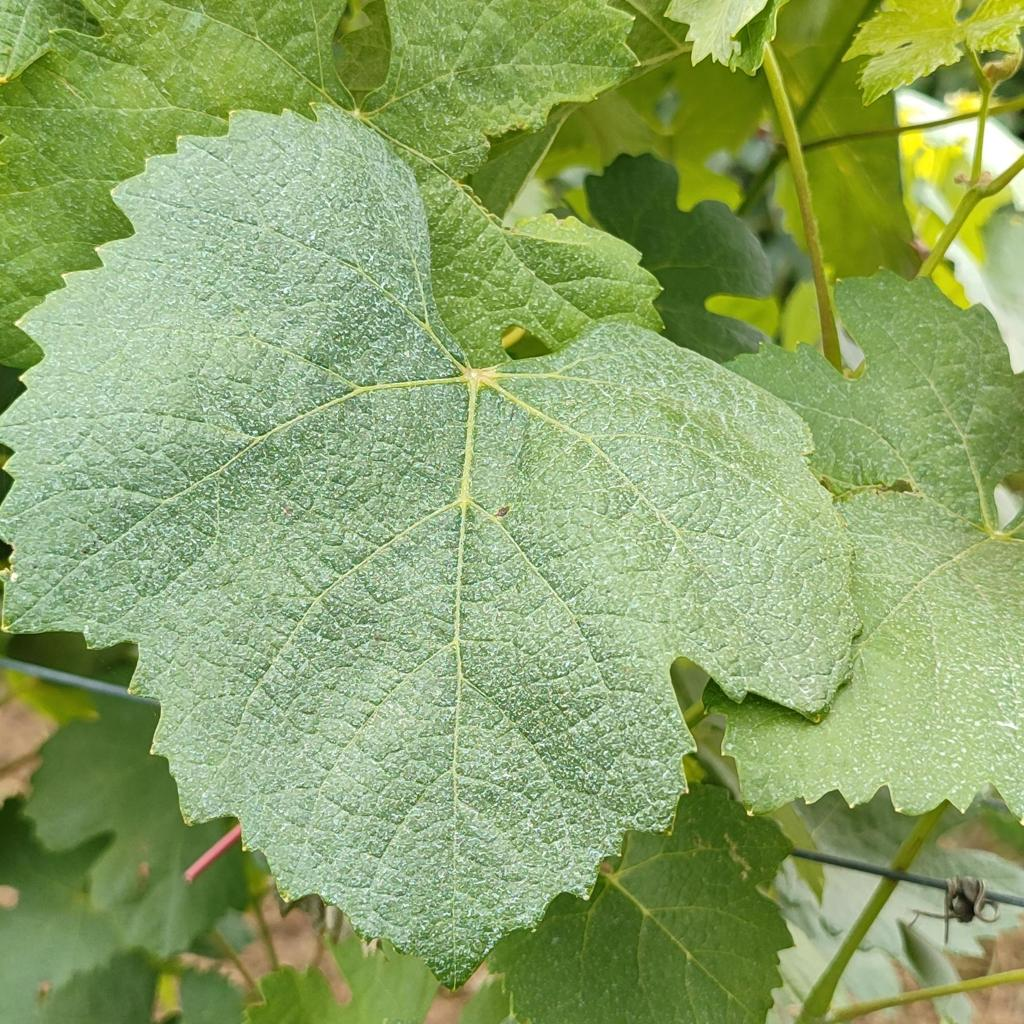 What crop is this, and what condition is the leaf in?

grapevine, healthy
